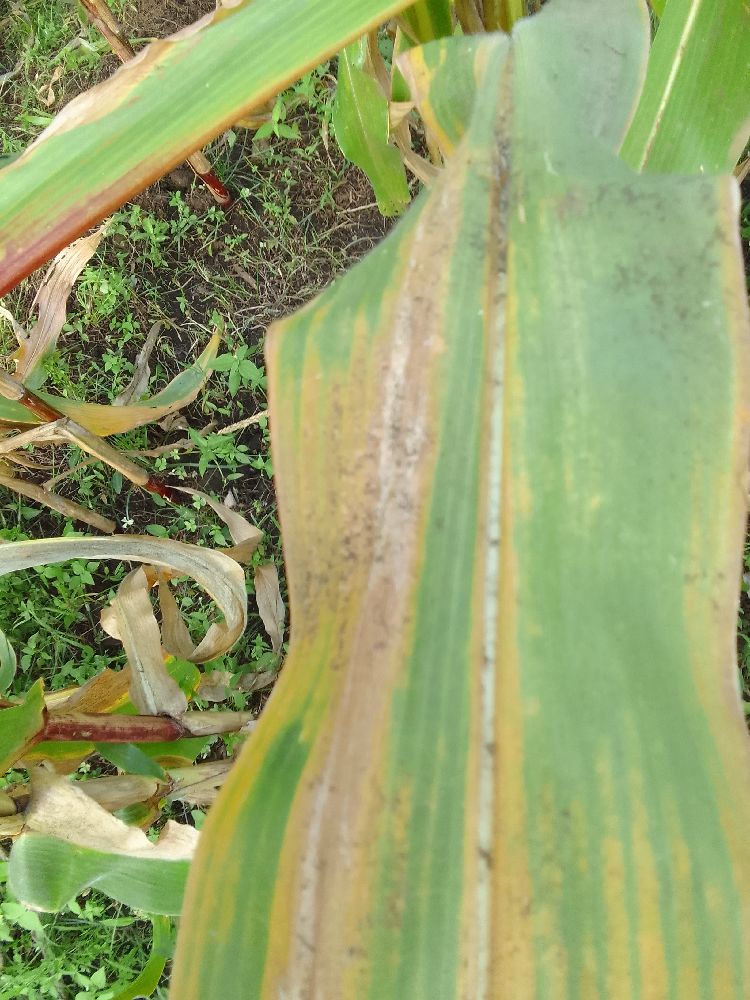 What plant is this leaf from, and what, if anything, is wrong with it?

maize, maize lethal necrosis
